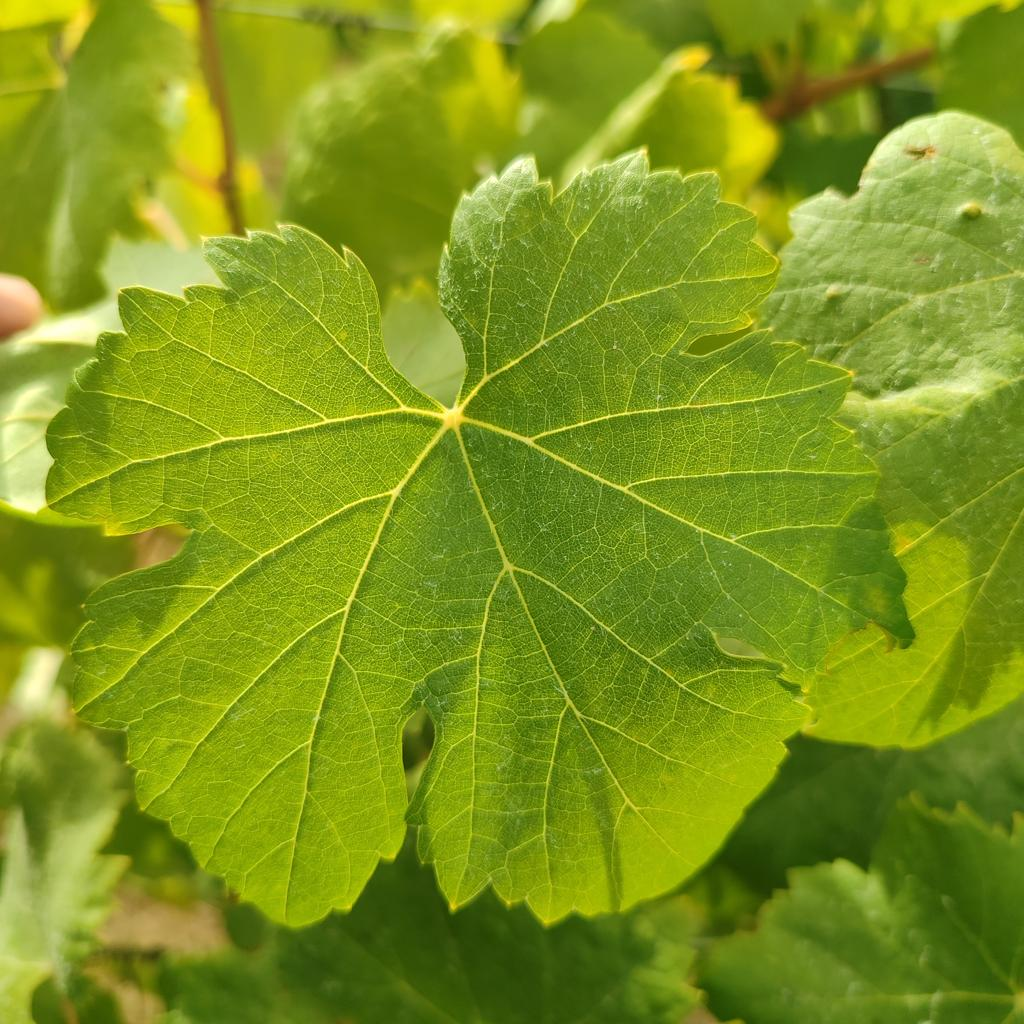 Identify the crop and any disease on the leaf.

grapevine, healthy
